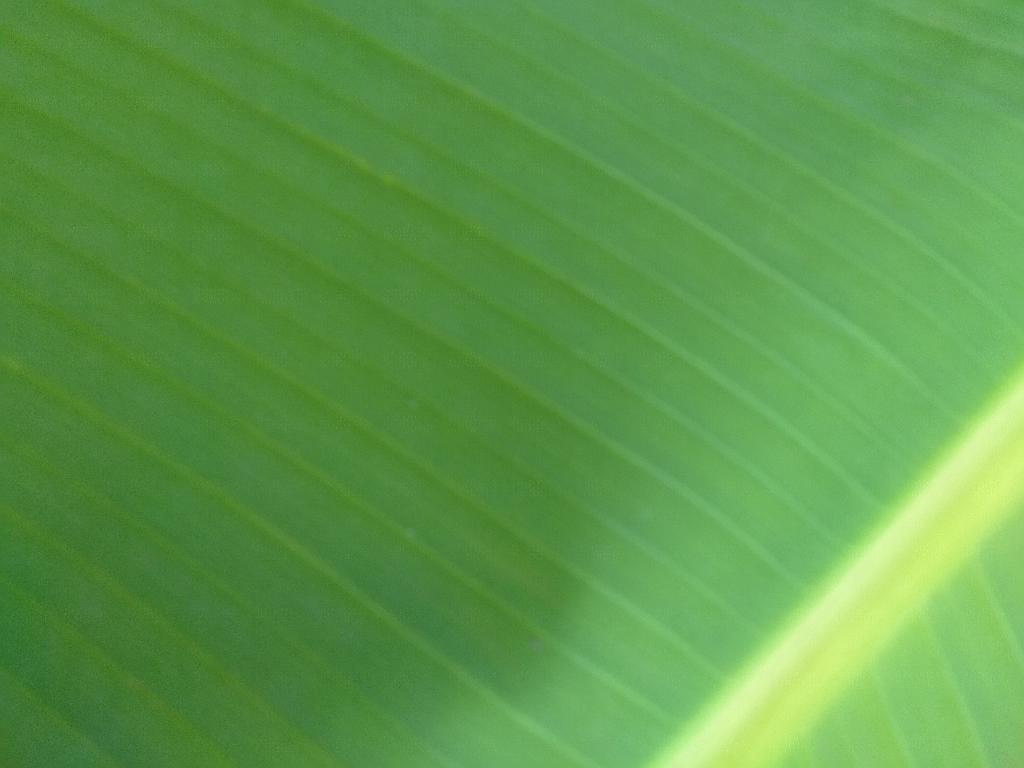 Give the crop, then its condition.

banana, healthy
